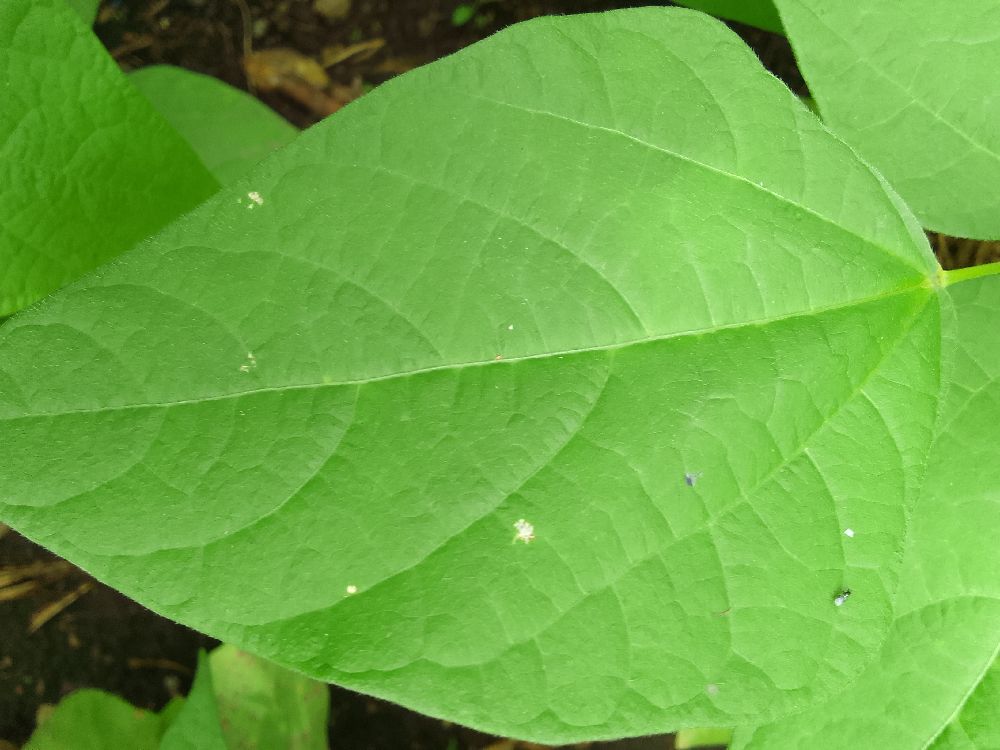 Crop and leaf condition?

common bean, healthy
